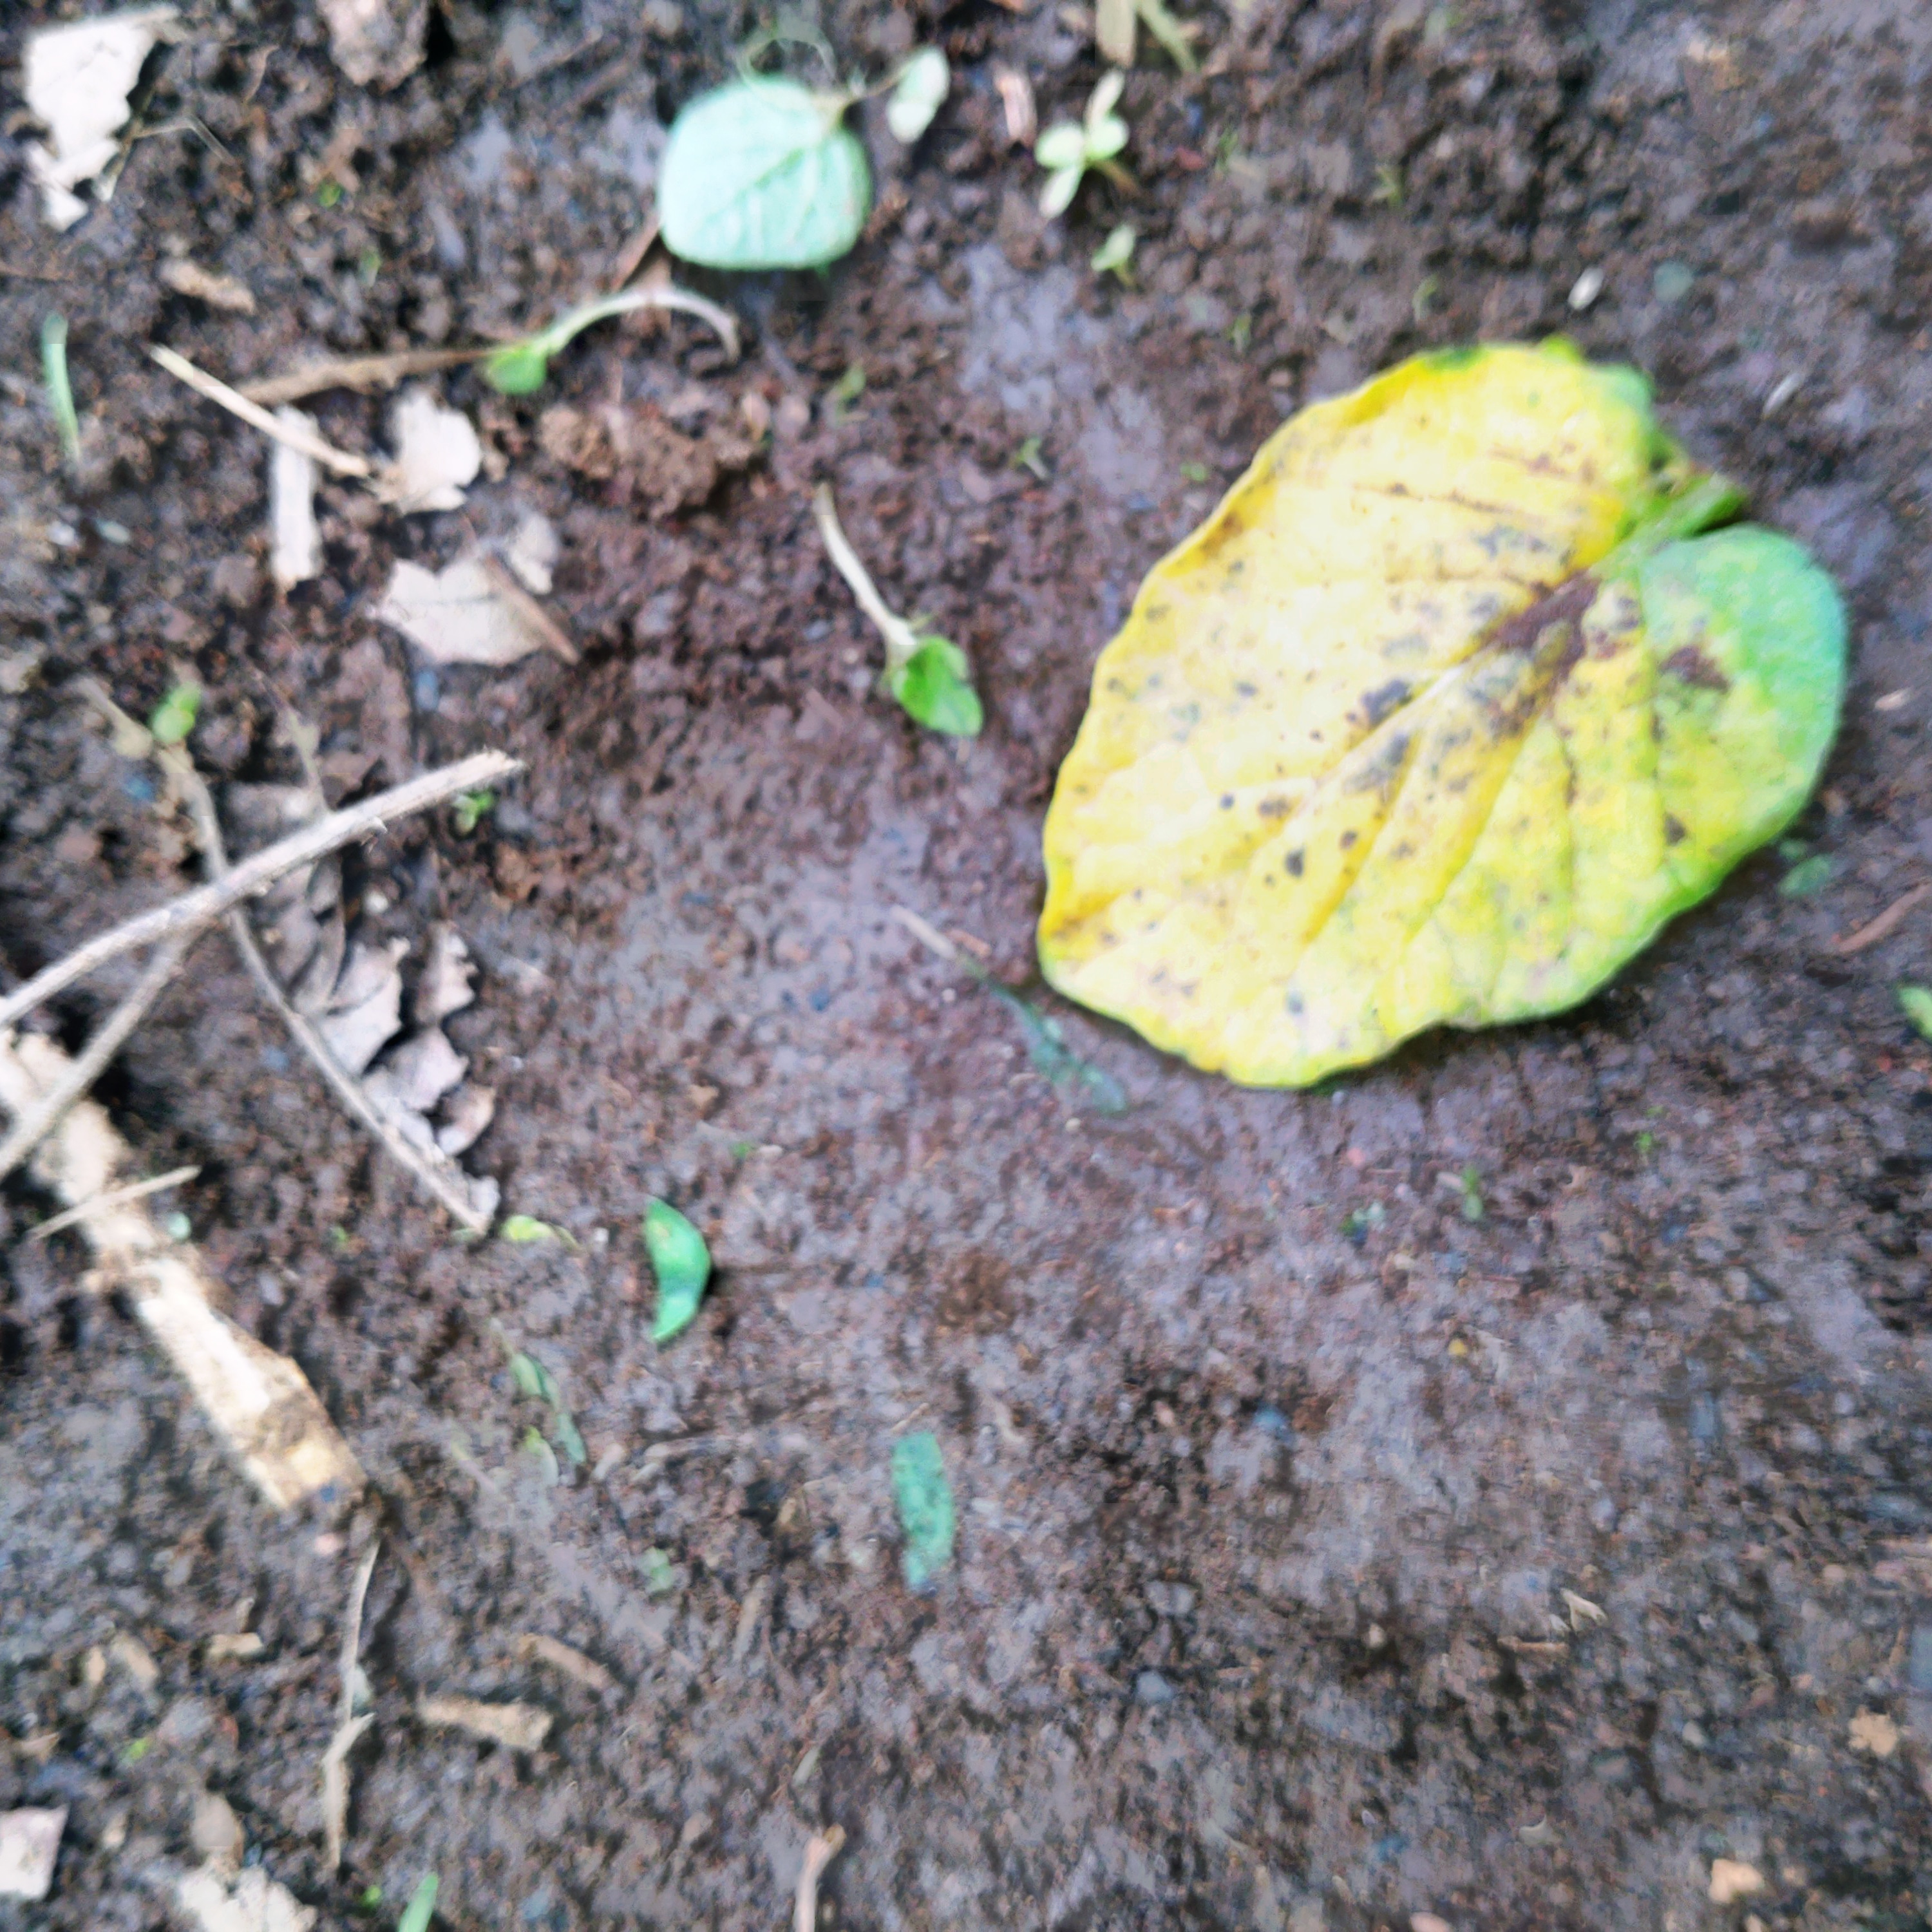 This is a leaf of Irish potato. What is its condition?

late blight
